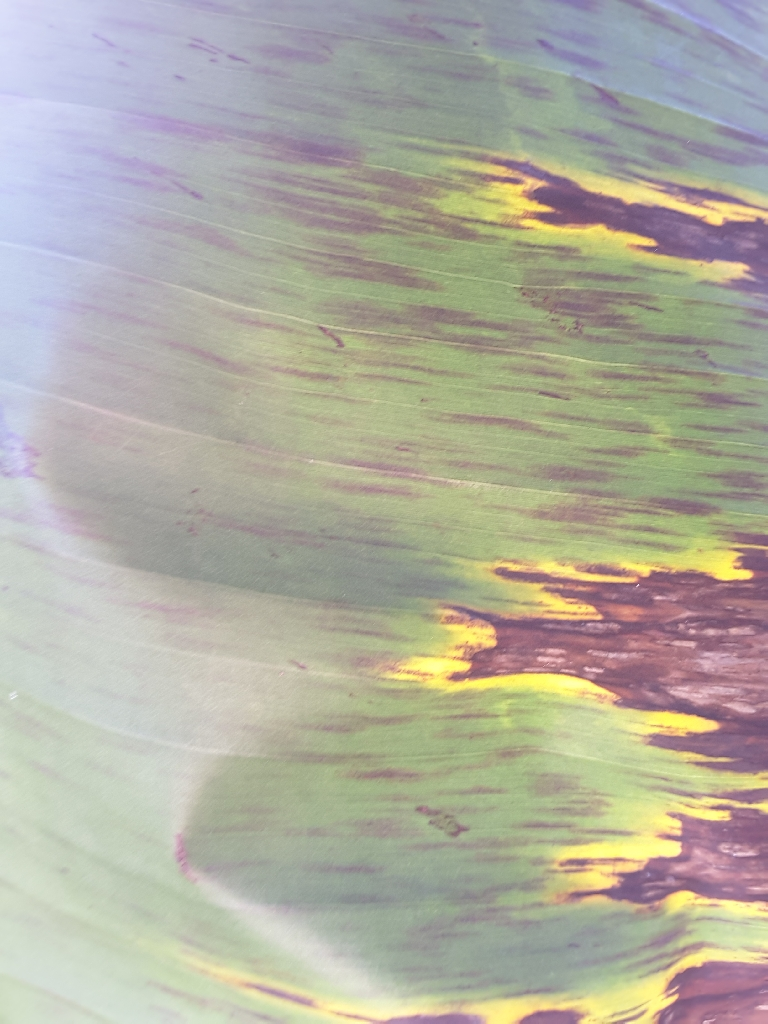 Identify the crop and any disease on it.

banana, black sigatoka
